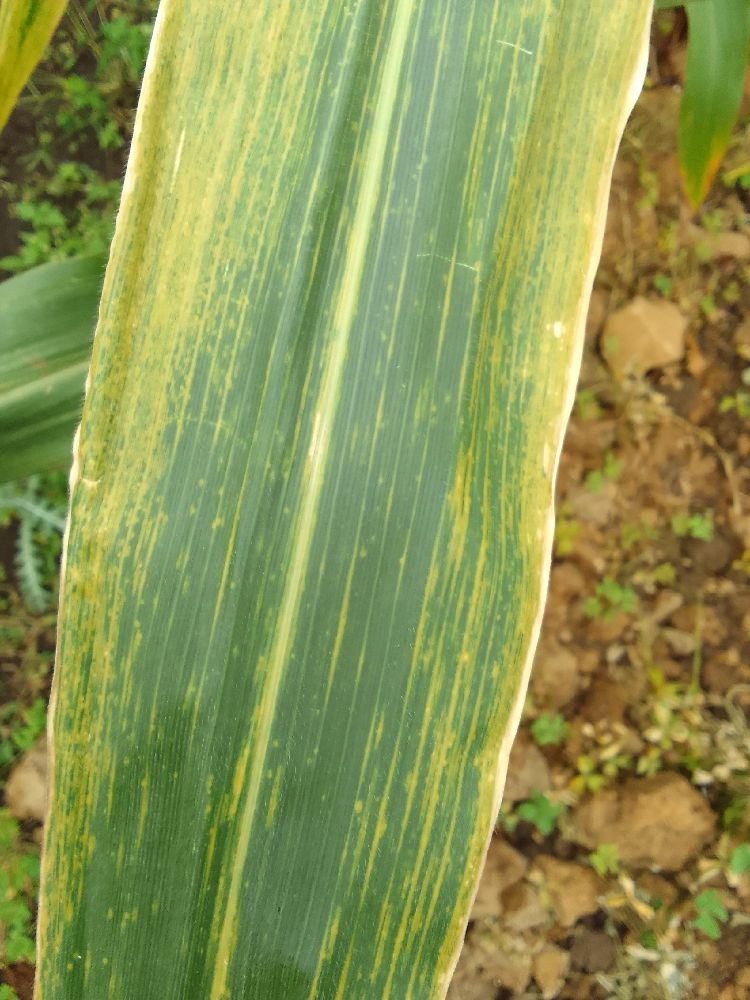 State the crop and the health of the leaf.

maize, maize lethal necrosis
